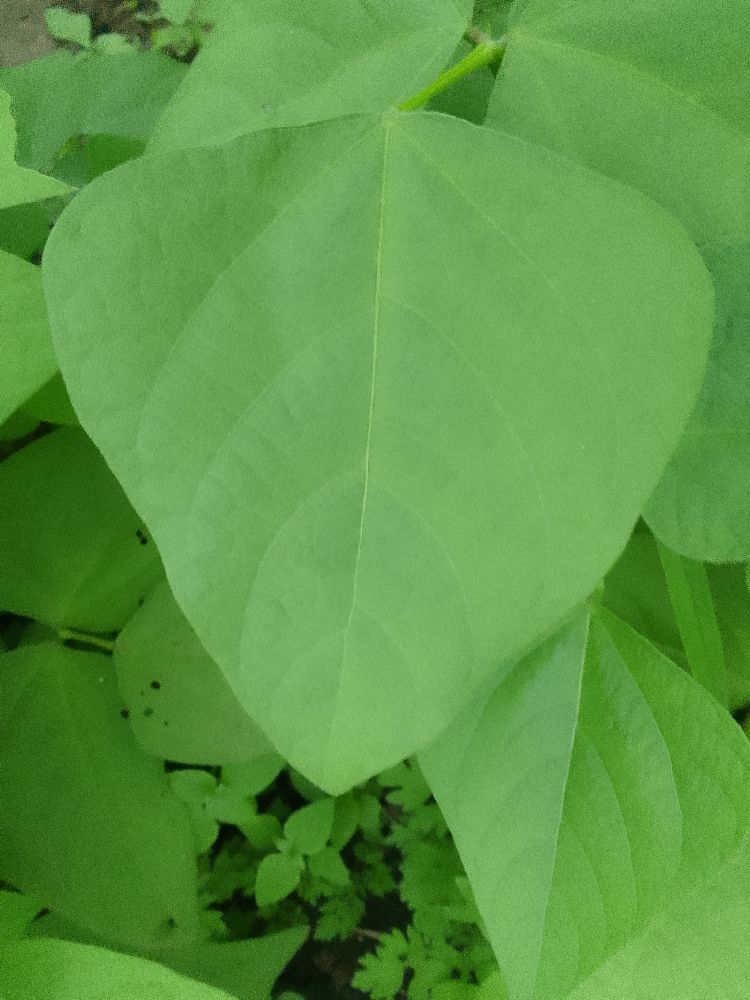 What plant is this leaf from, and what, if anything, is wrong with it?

common bean, healthy
